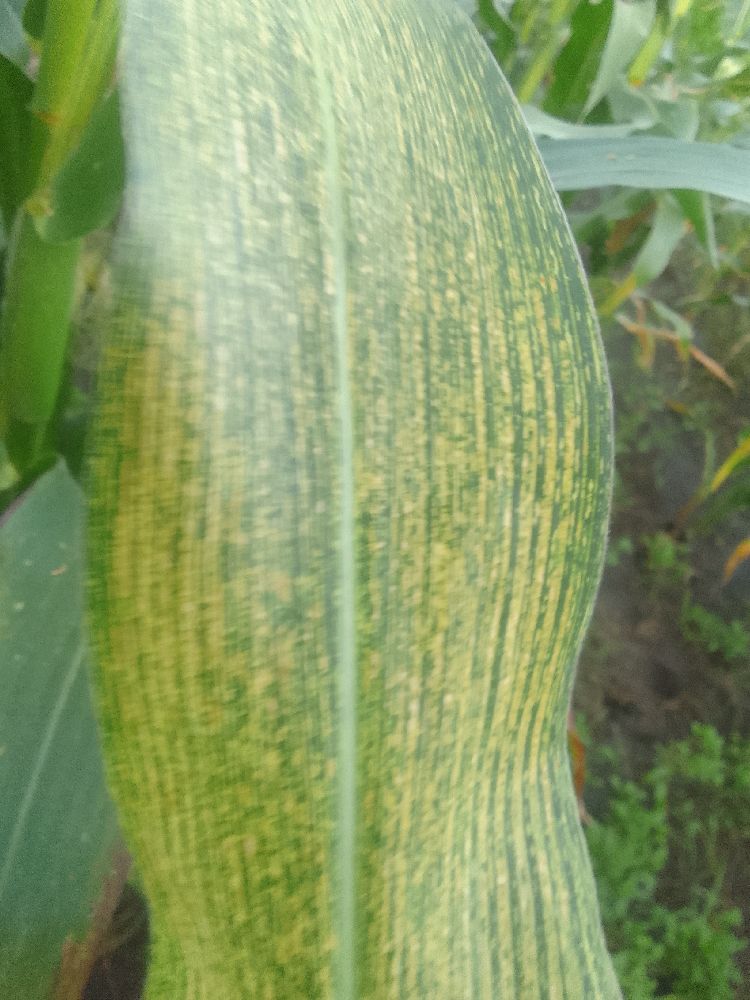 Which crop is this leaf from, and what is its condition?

maize, maize streak virus
